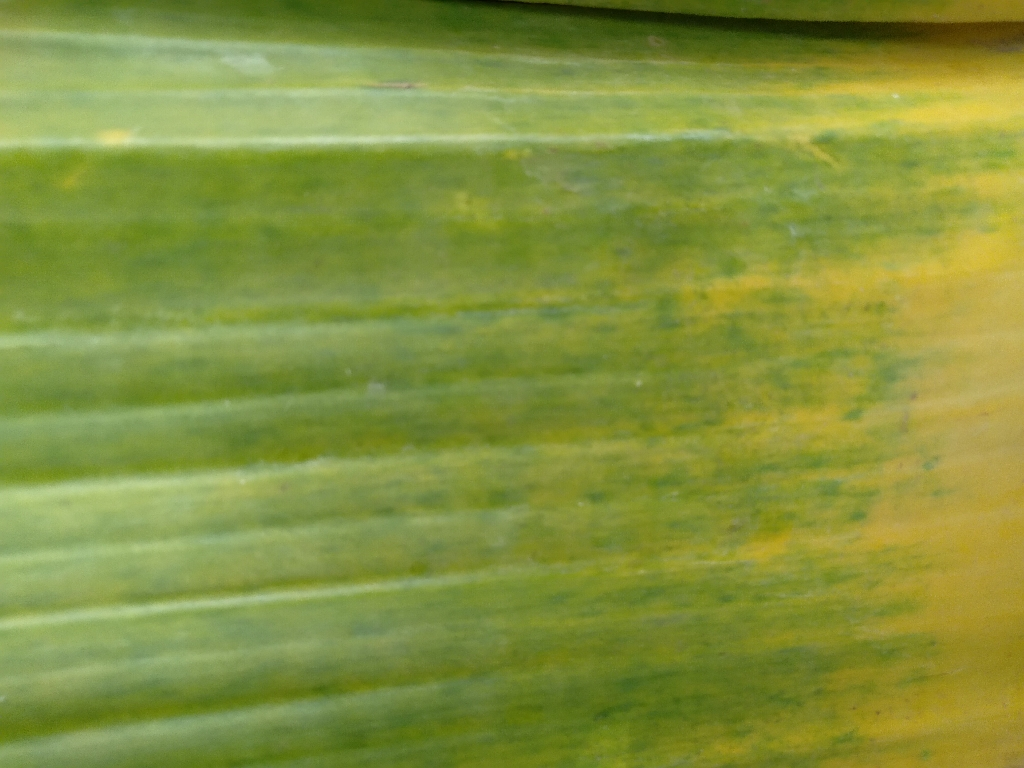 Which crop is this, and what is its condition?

banana, fusarium wilt race 1
